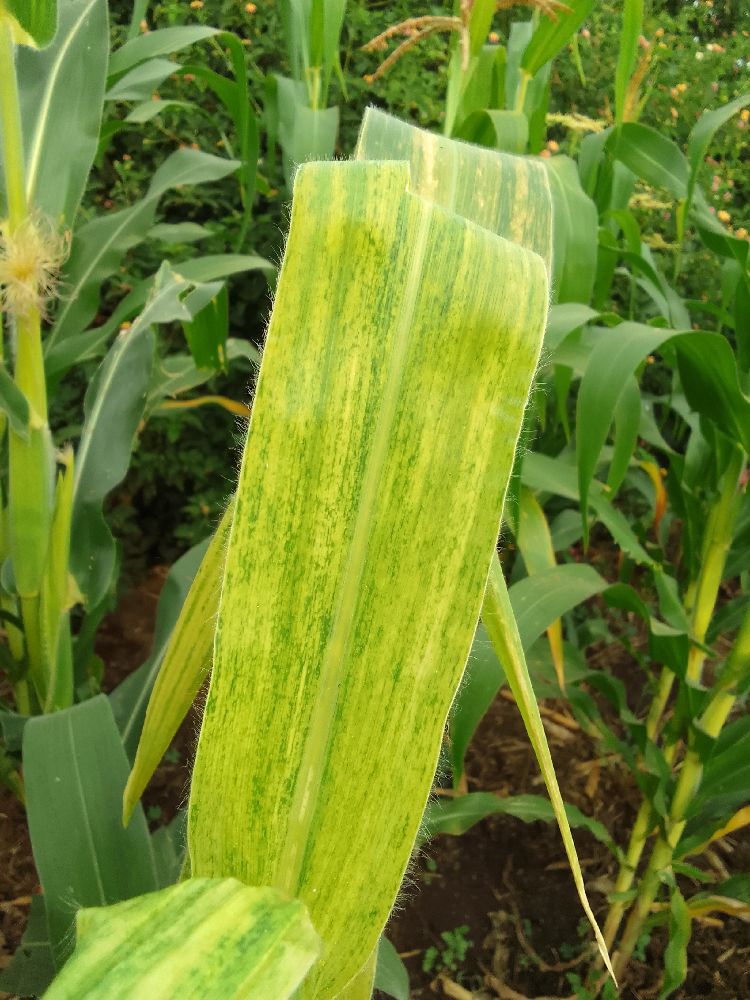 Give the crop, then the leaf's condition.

maize, maize lethal necrosis
